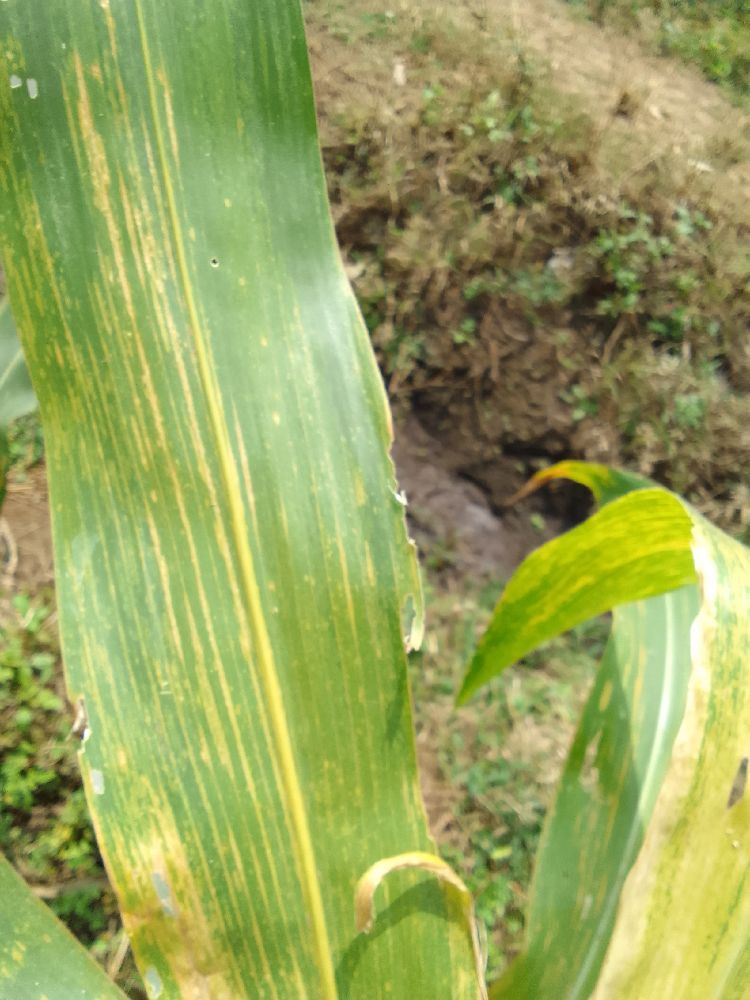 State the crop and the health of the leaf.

maize, maize lethal necrosis
